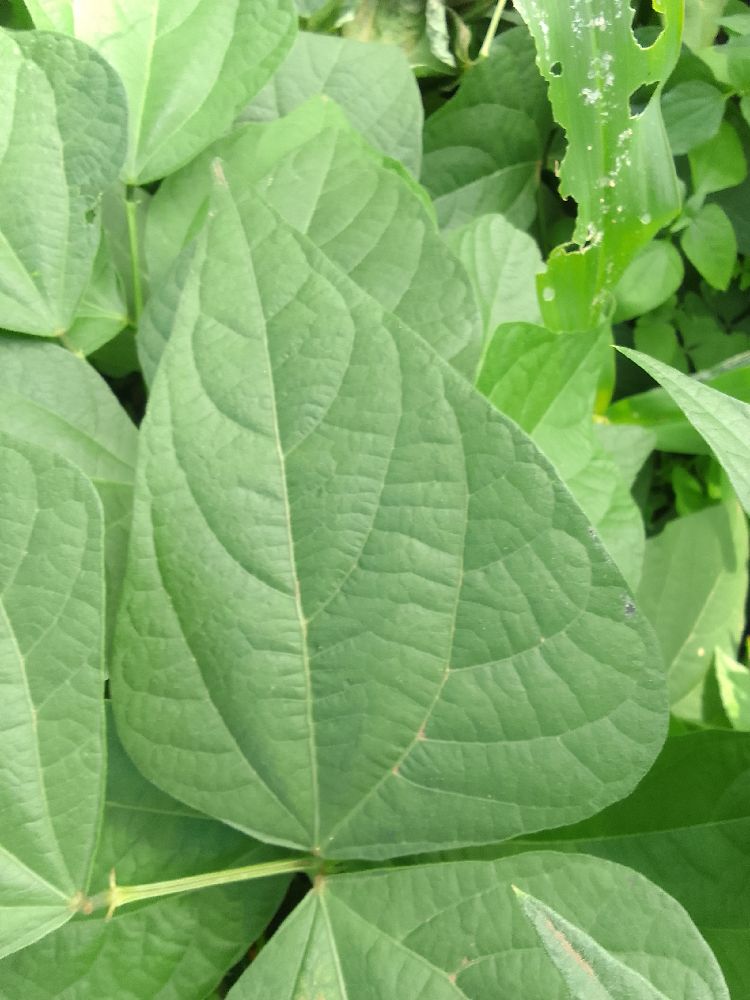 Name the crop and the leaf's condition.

common bean, healthy
